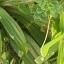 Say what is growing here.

structured weed
